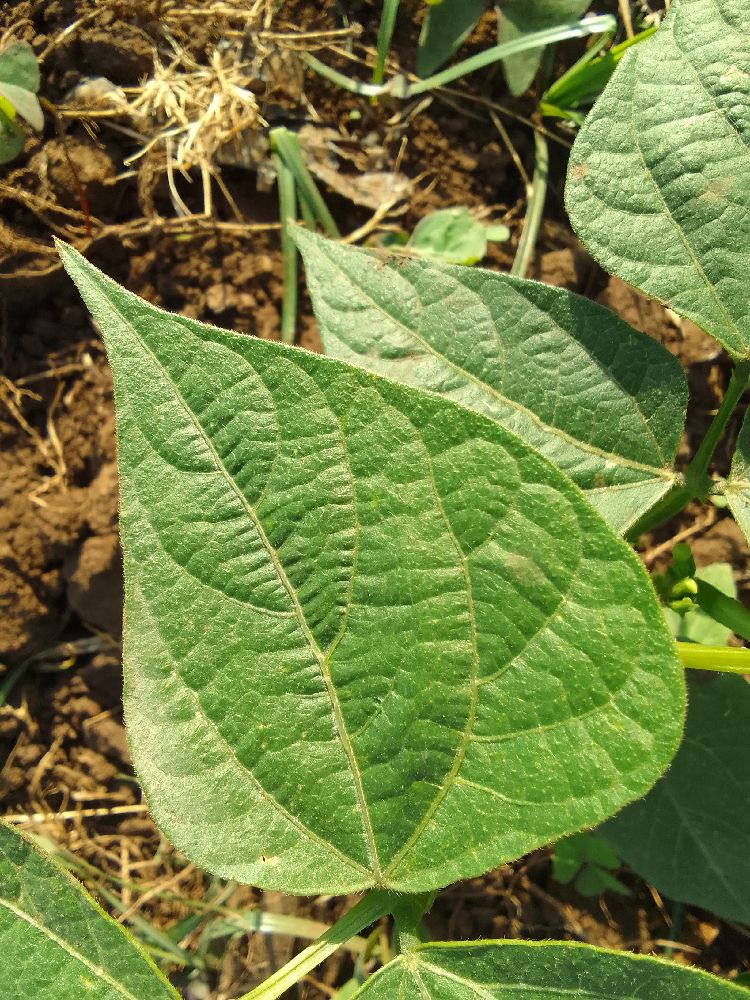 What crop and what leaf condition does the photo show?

common bean, healthy
